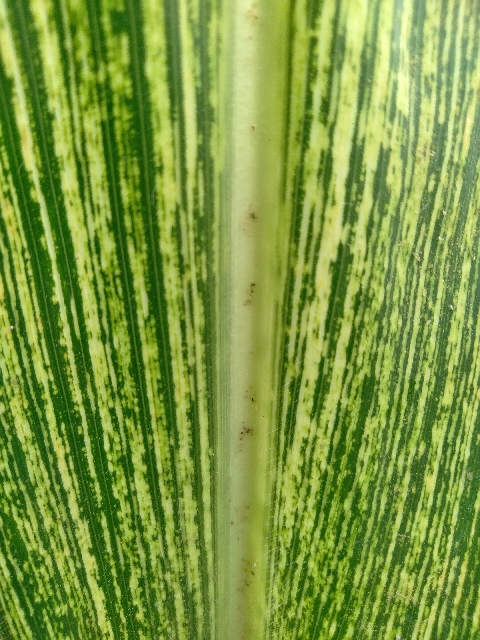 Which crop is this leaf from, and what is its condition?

maize, maize streak virus
